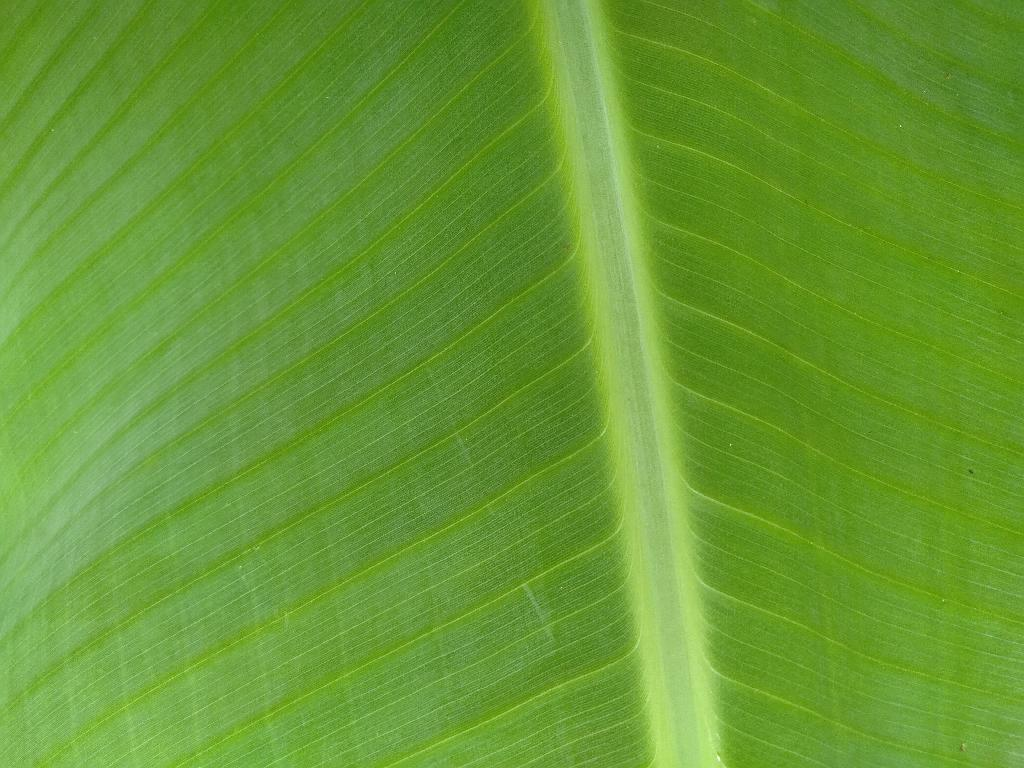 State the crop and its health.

banana, healthy
